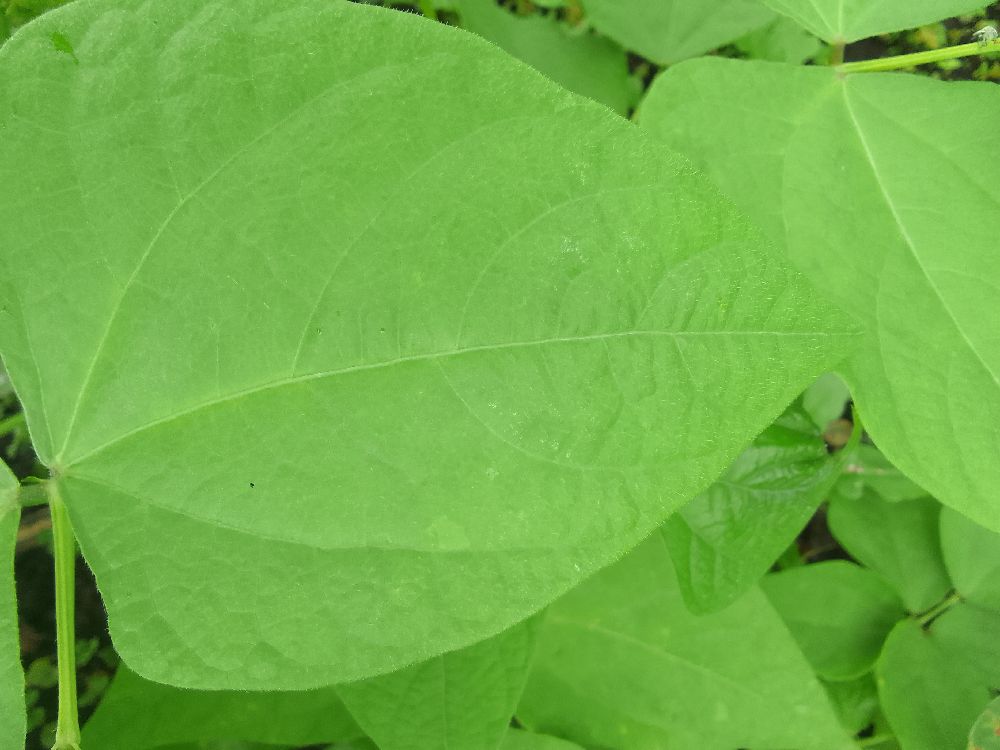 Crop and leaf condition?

common bean, healthy
